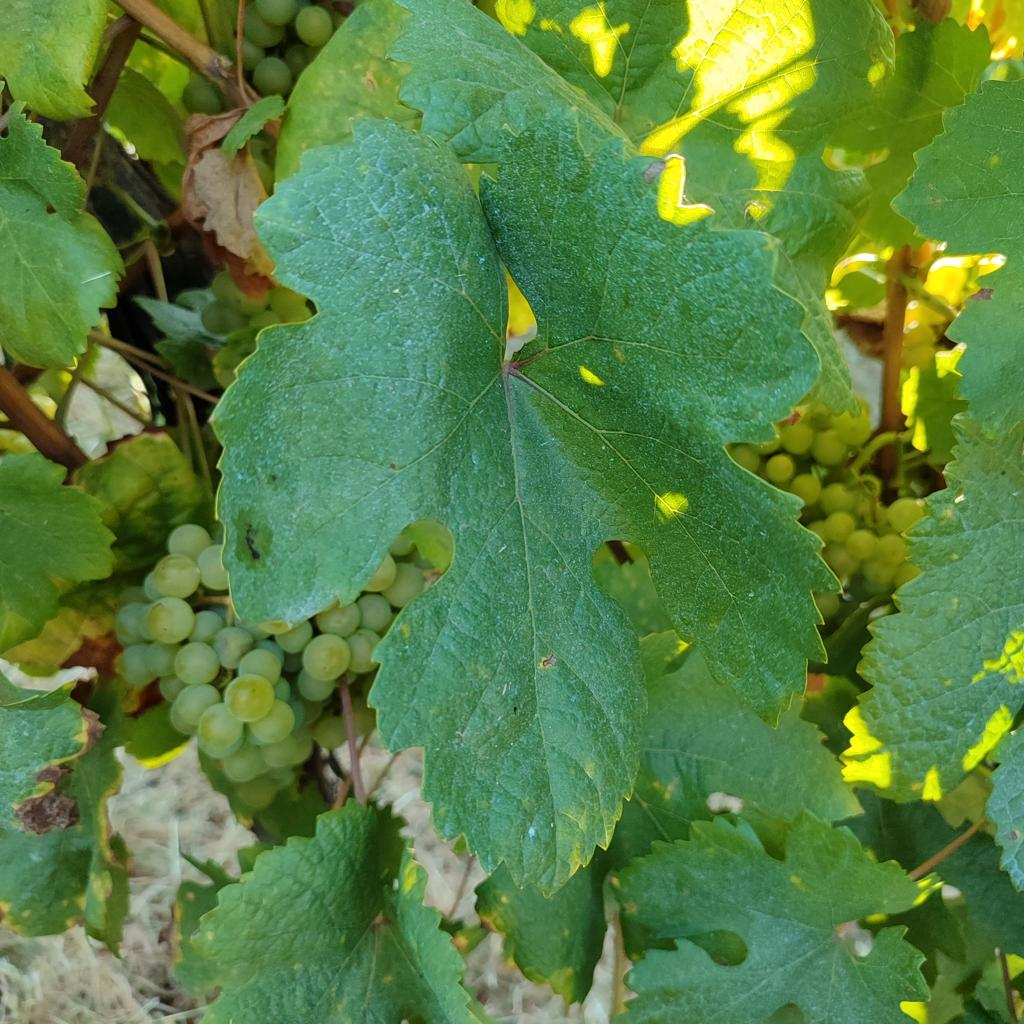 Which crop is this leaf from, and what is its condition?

grapevine, healthy
